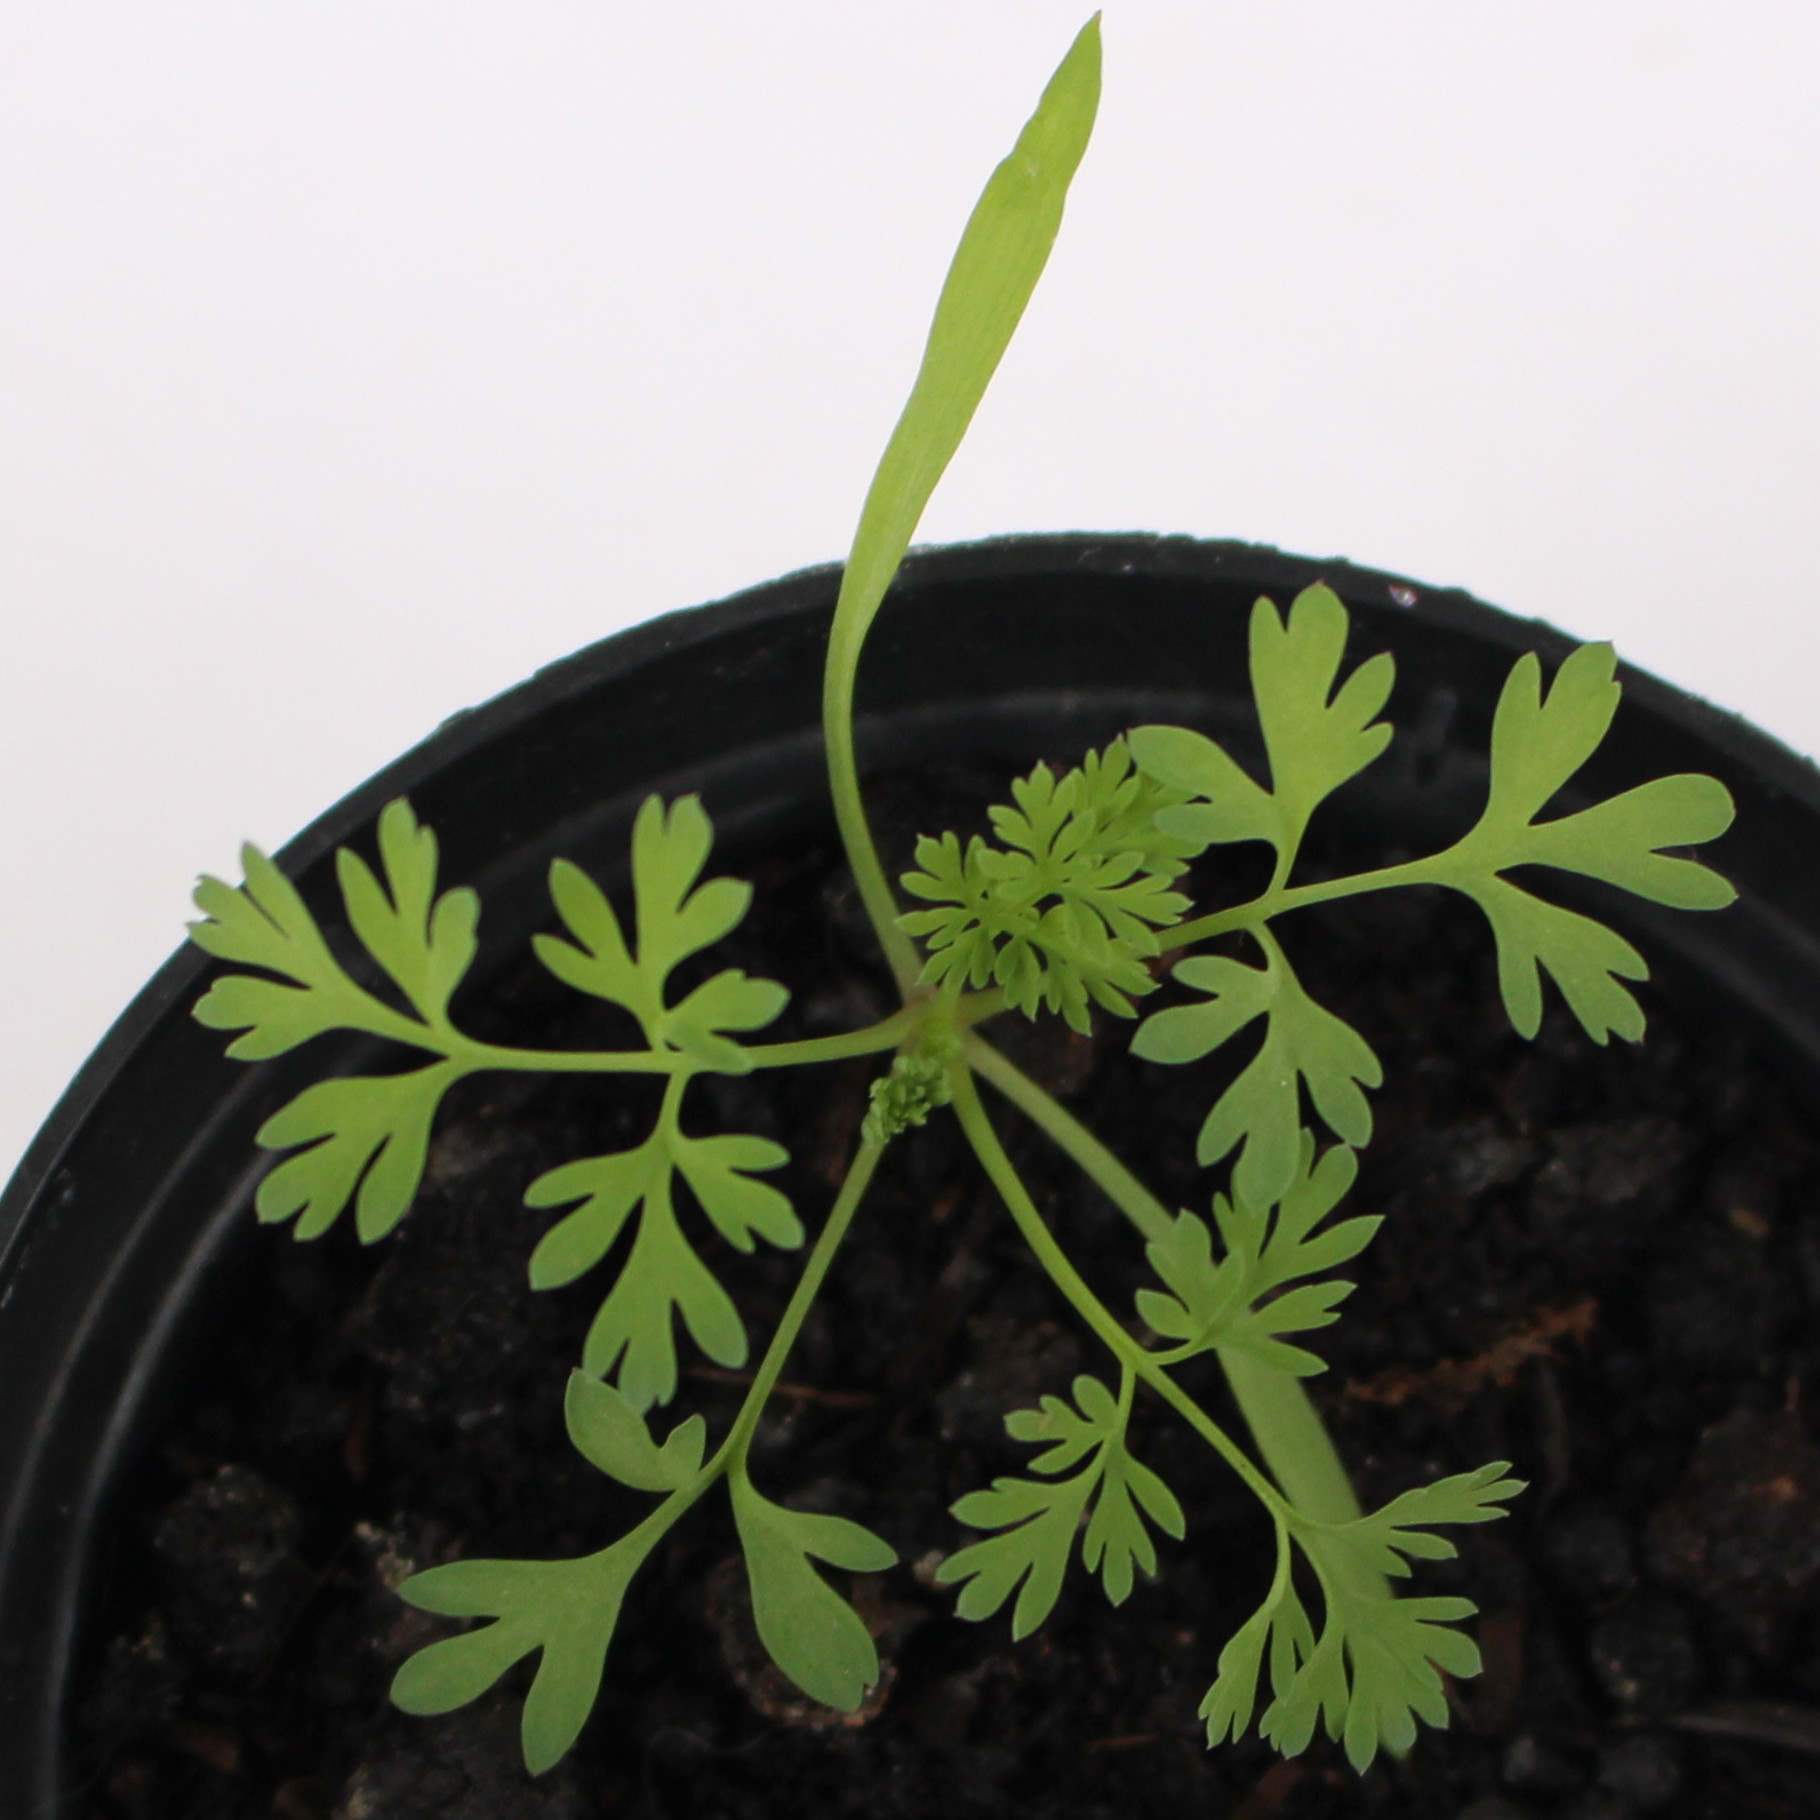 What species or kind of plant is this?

Fumaria officinalis
